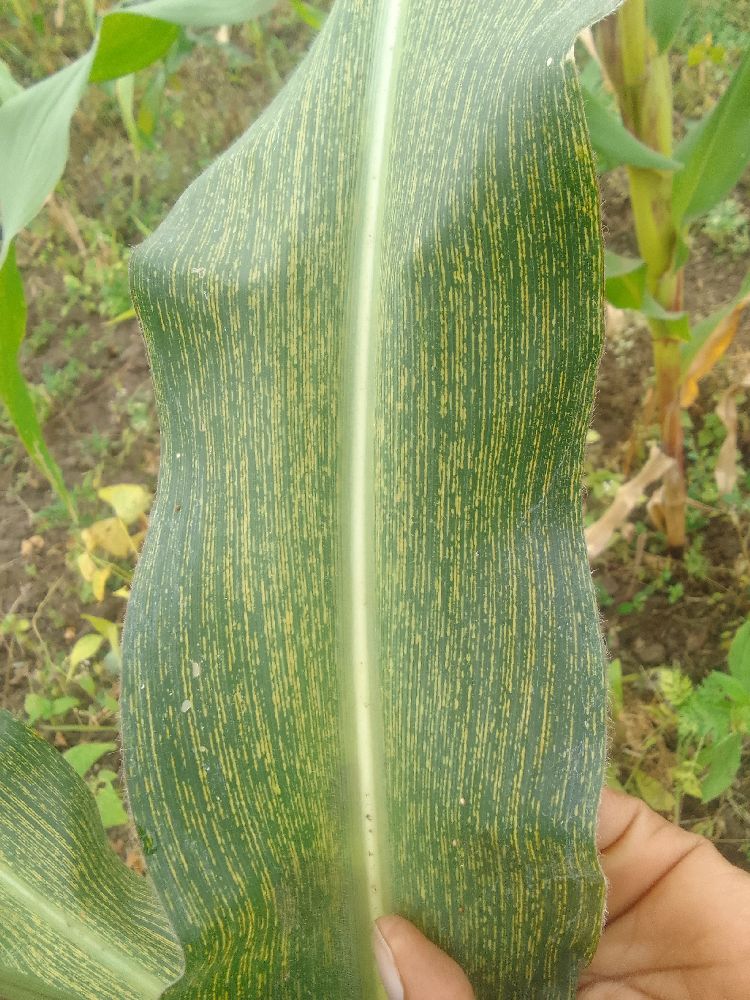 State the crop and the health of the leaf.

maize, maize streak virus
